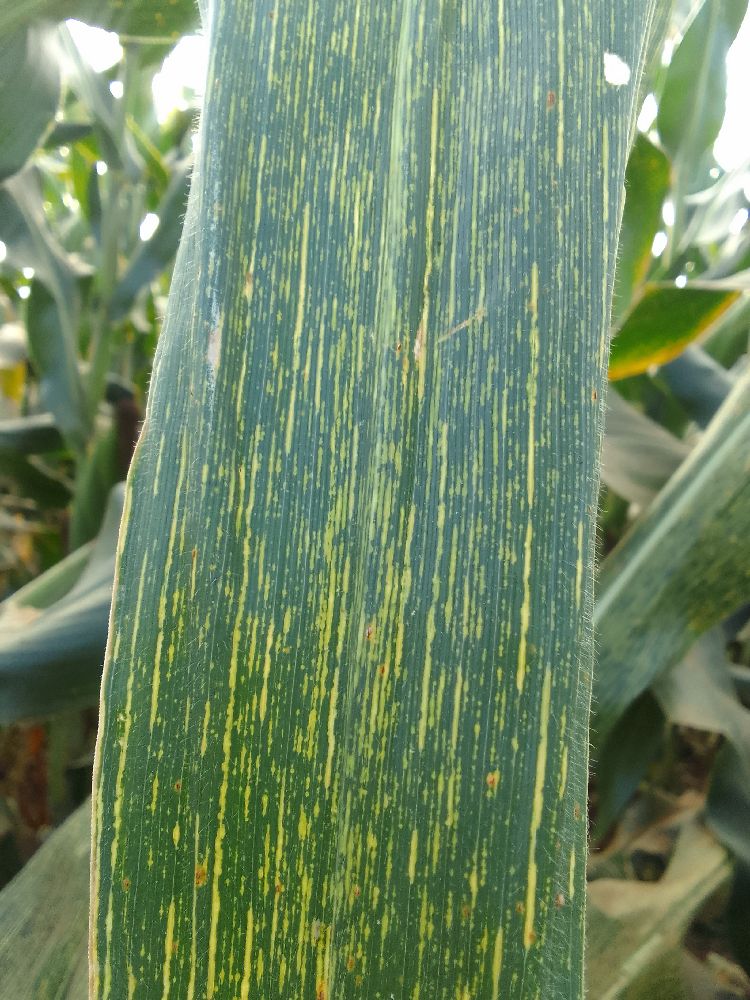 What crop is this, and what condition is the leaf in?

maize, maize streak virus
